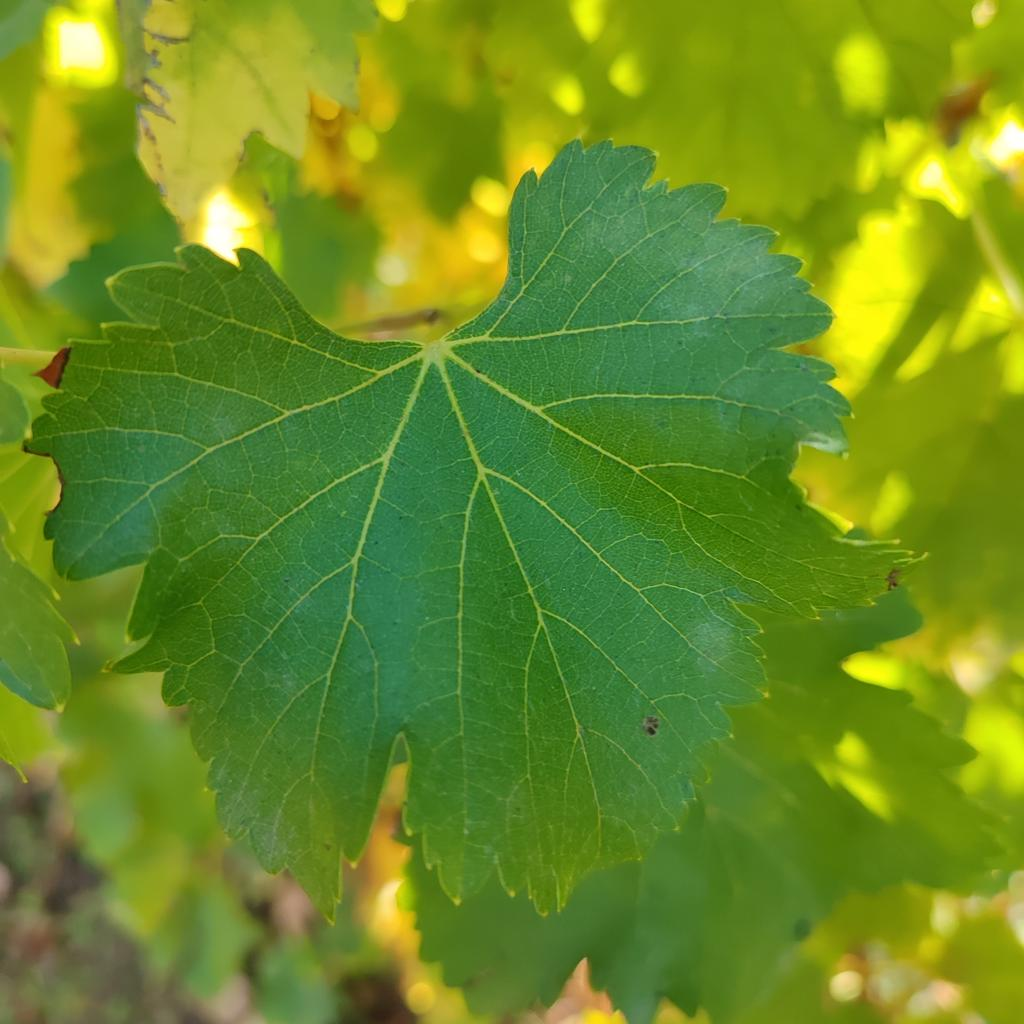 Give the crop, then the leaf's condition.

grapevine, powdery mildew
